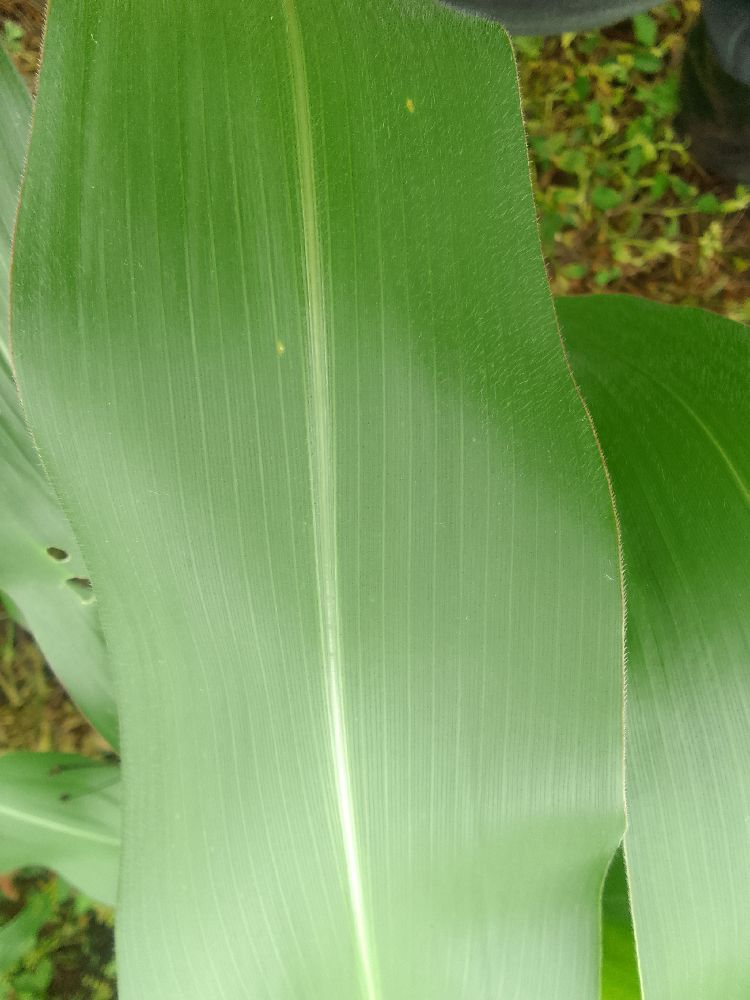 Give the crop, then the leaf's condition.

maize, healthy
